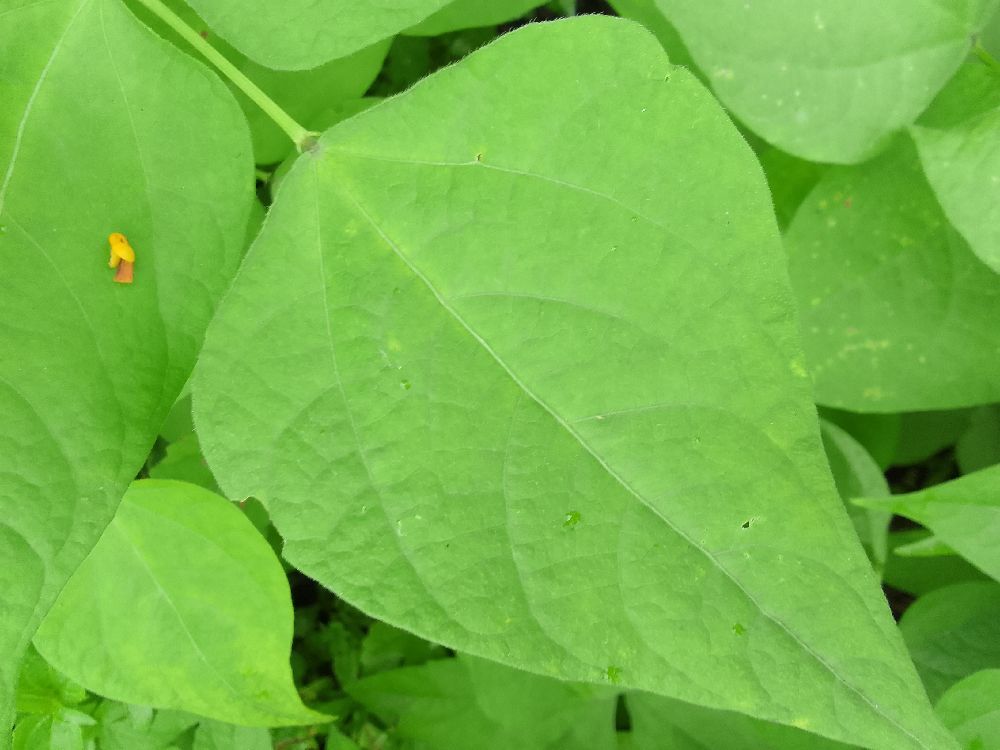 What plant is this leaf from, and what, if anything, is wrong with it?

maize, healthy
